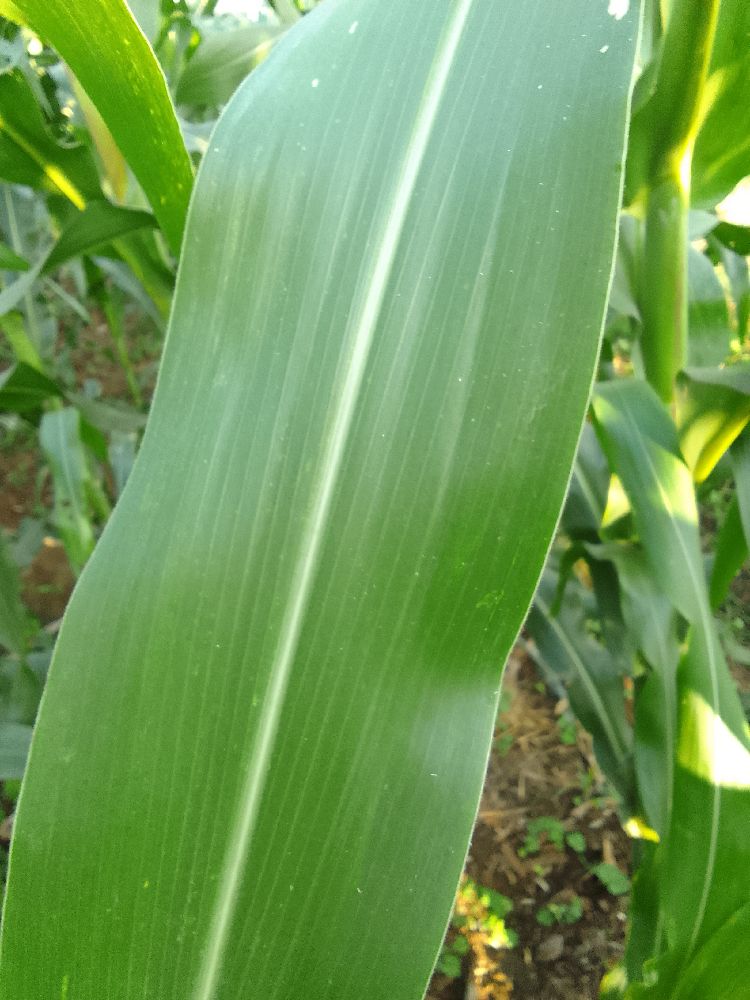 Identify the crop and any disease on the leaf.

maize, healthy
